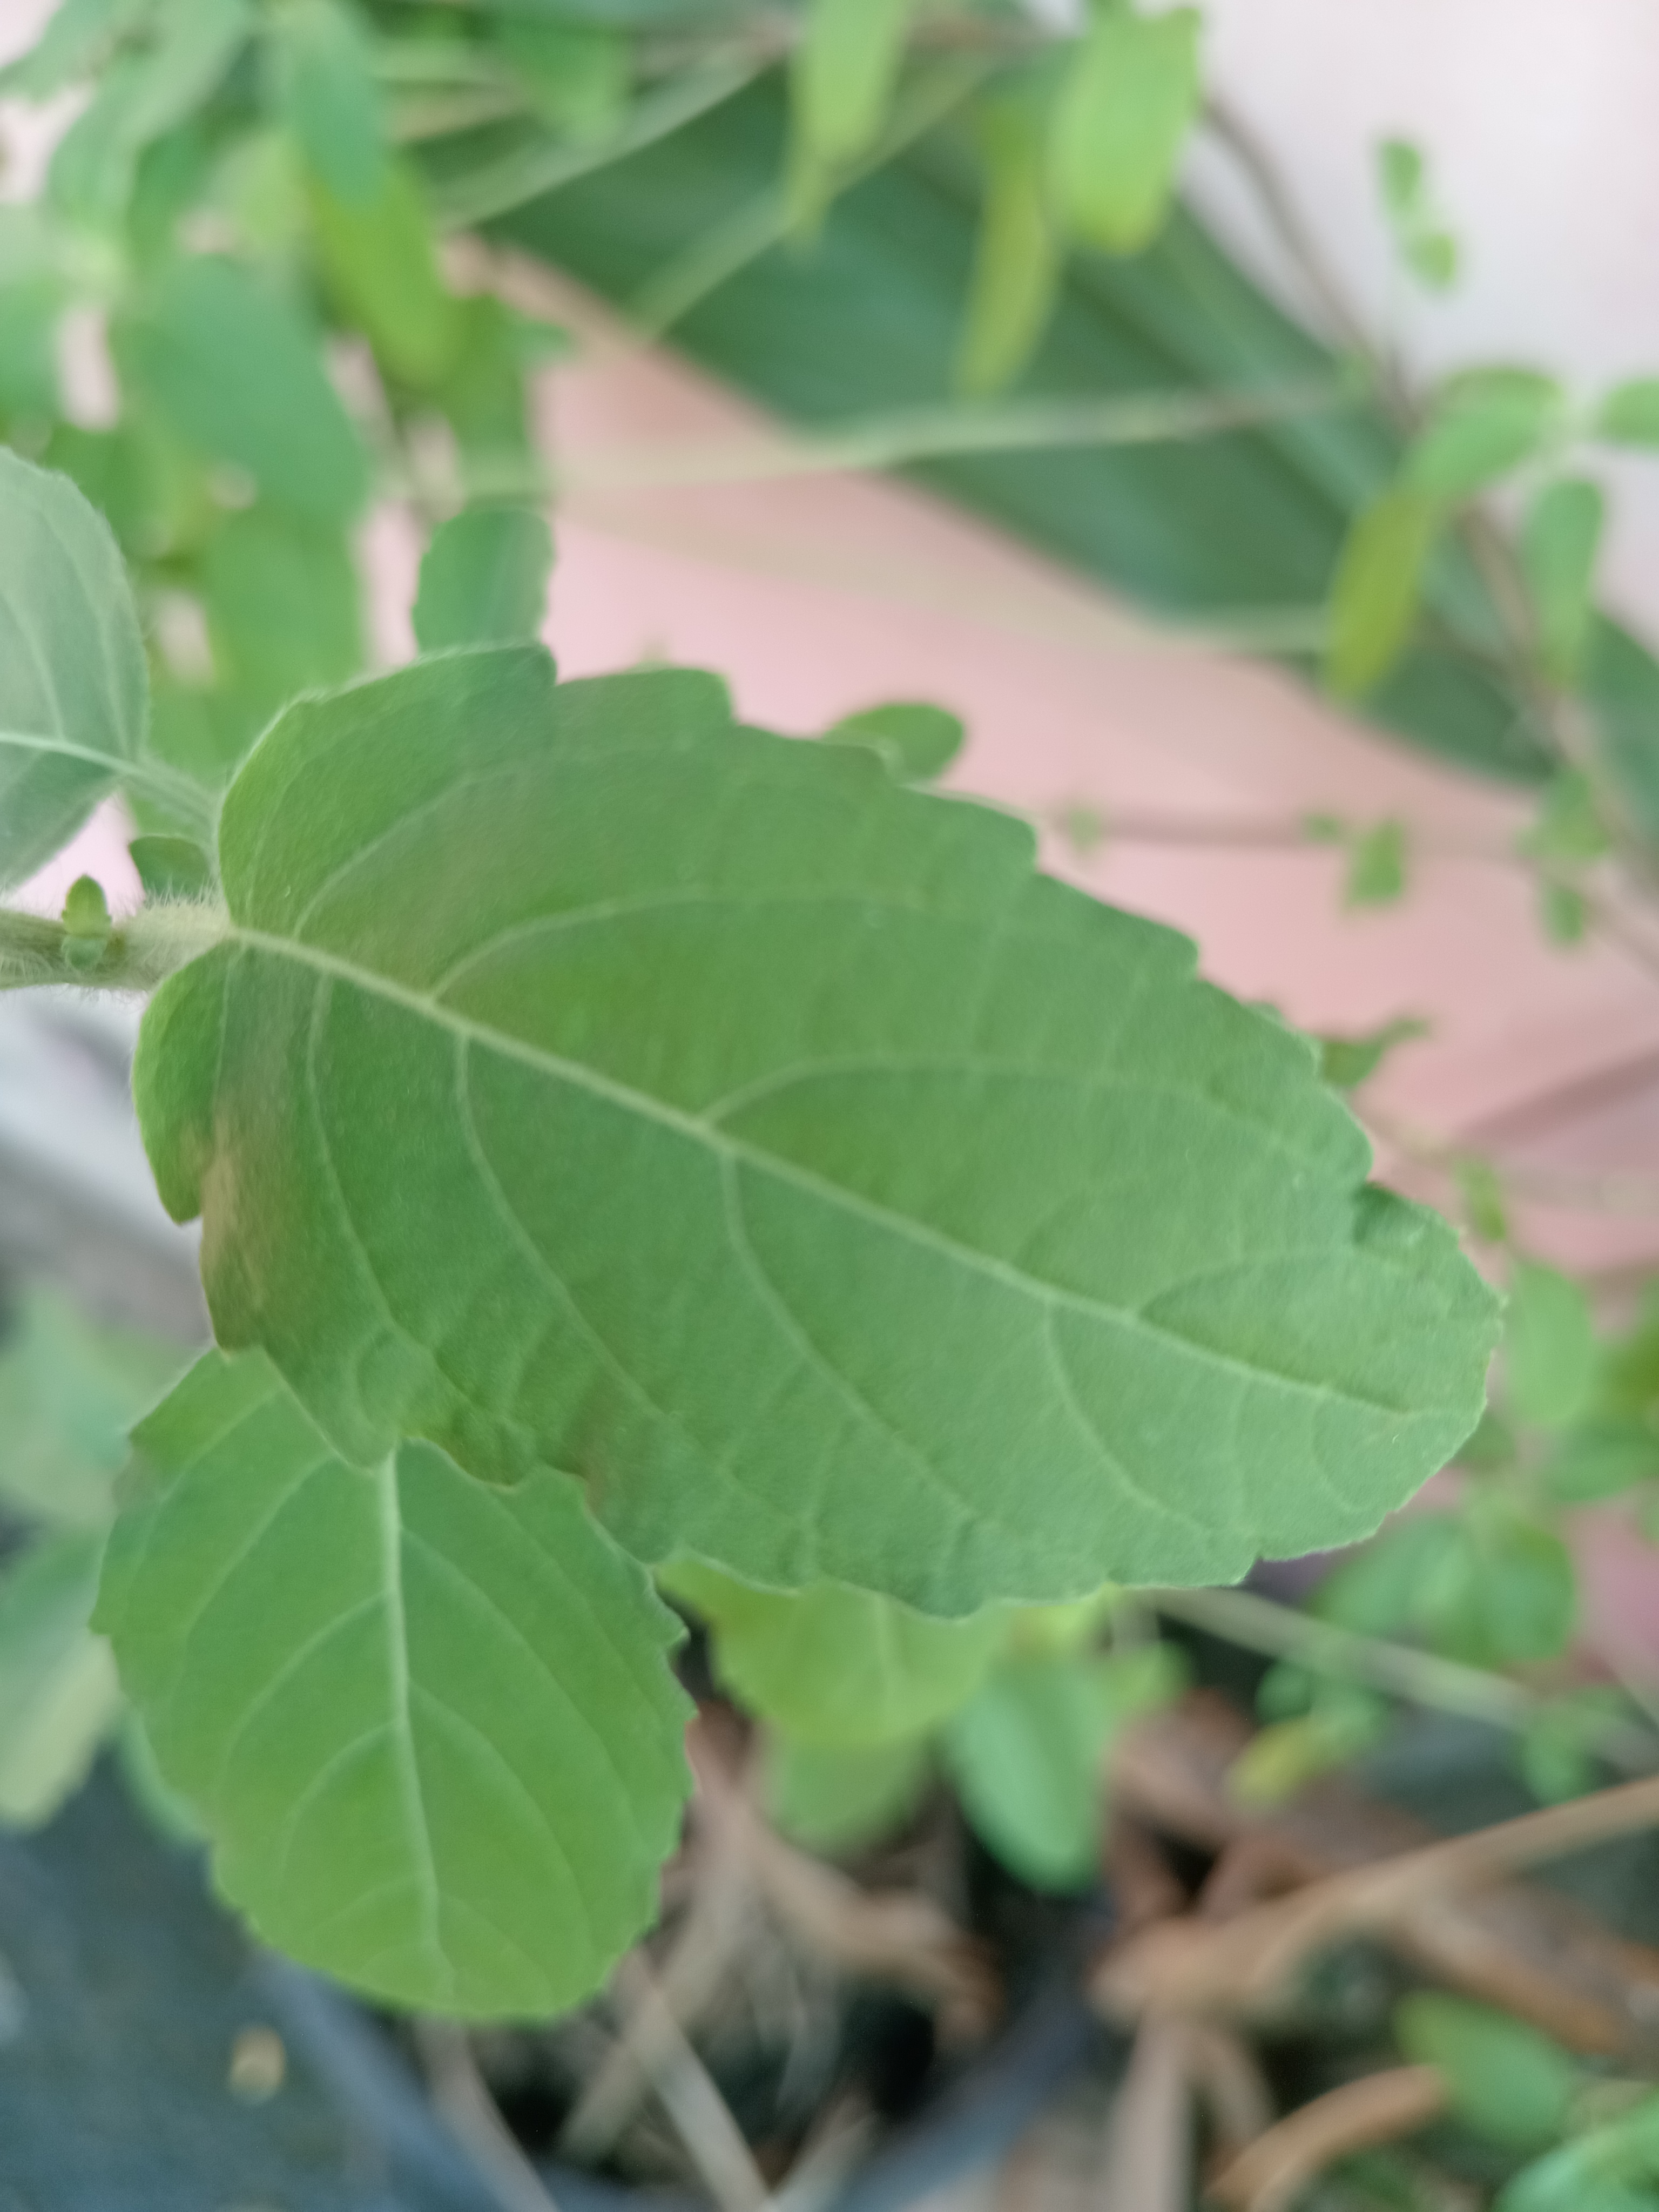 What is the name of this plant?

tulshi
